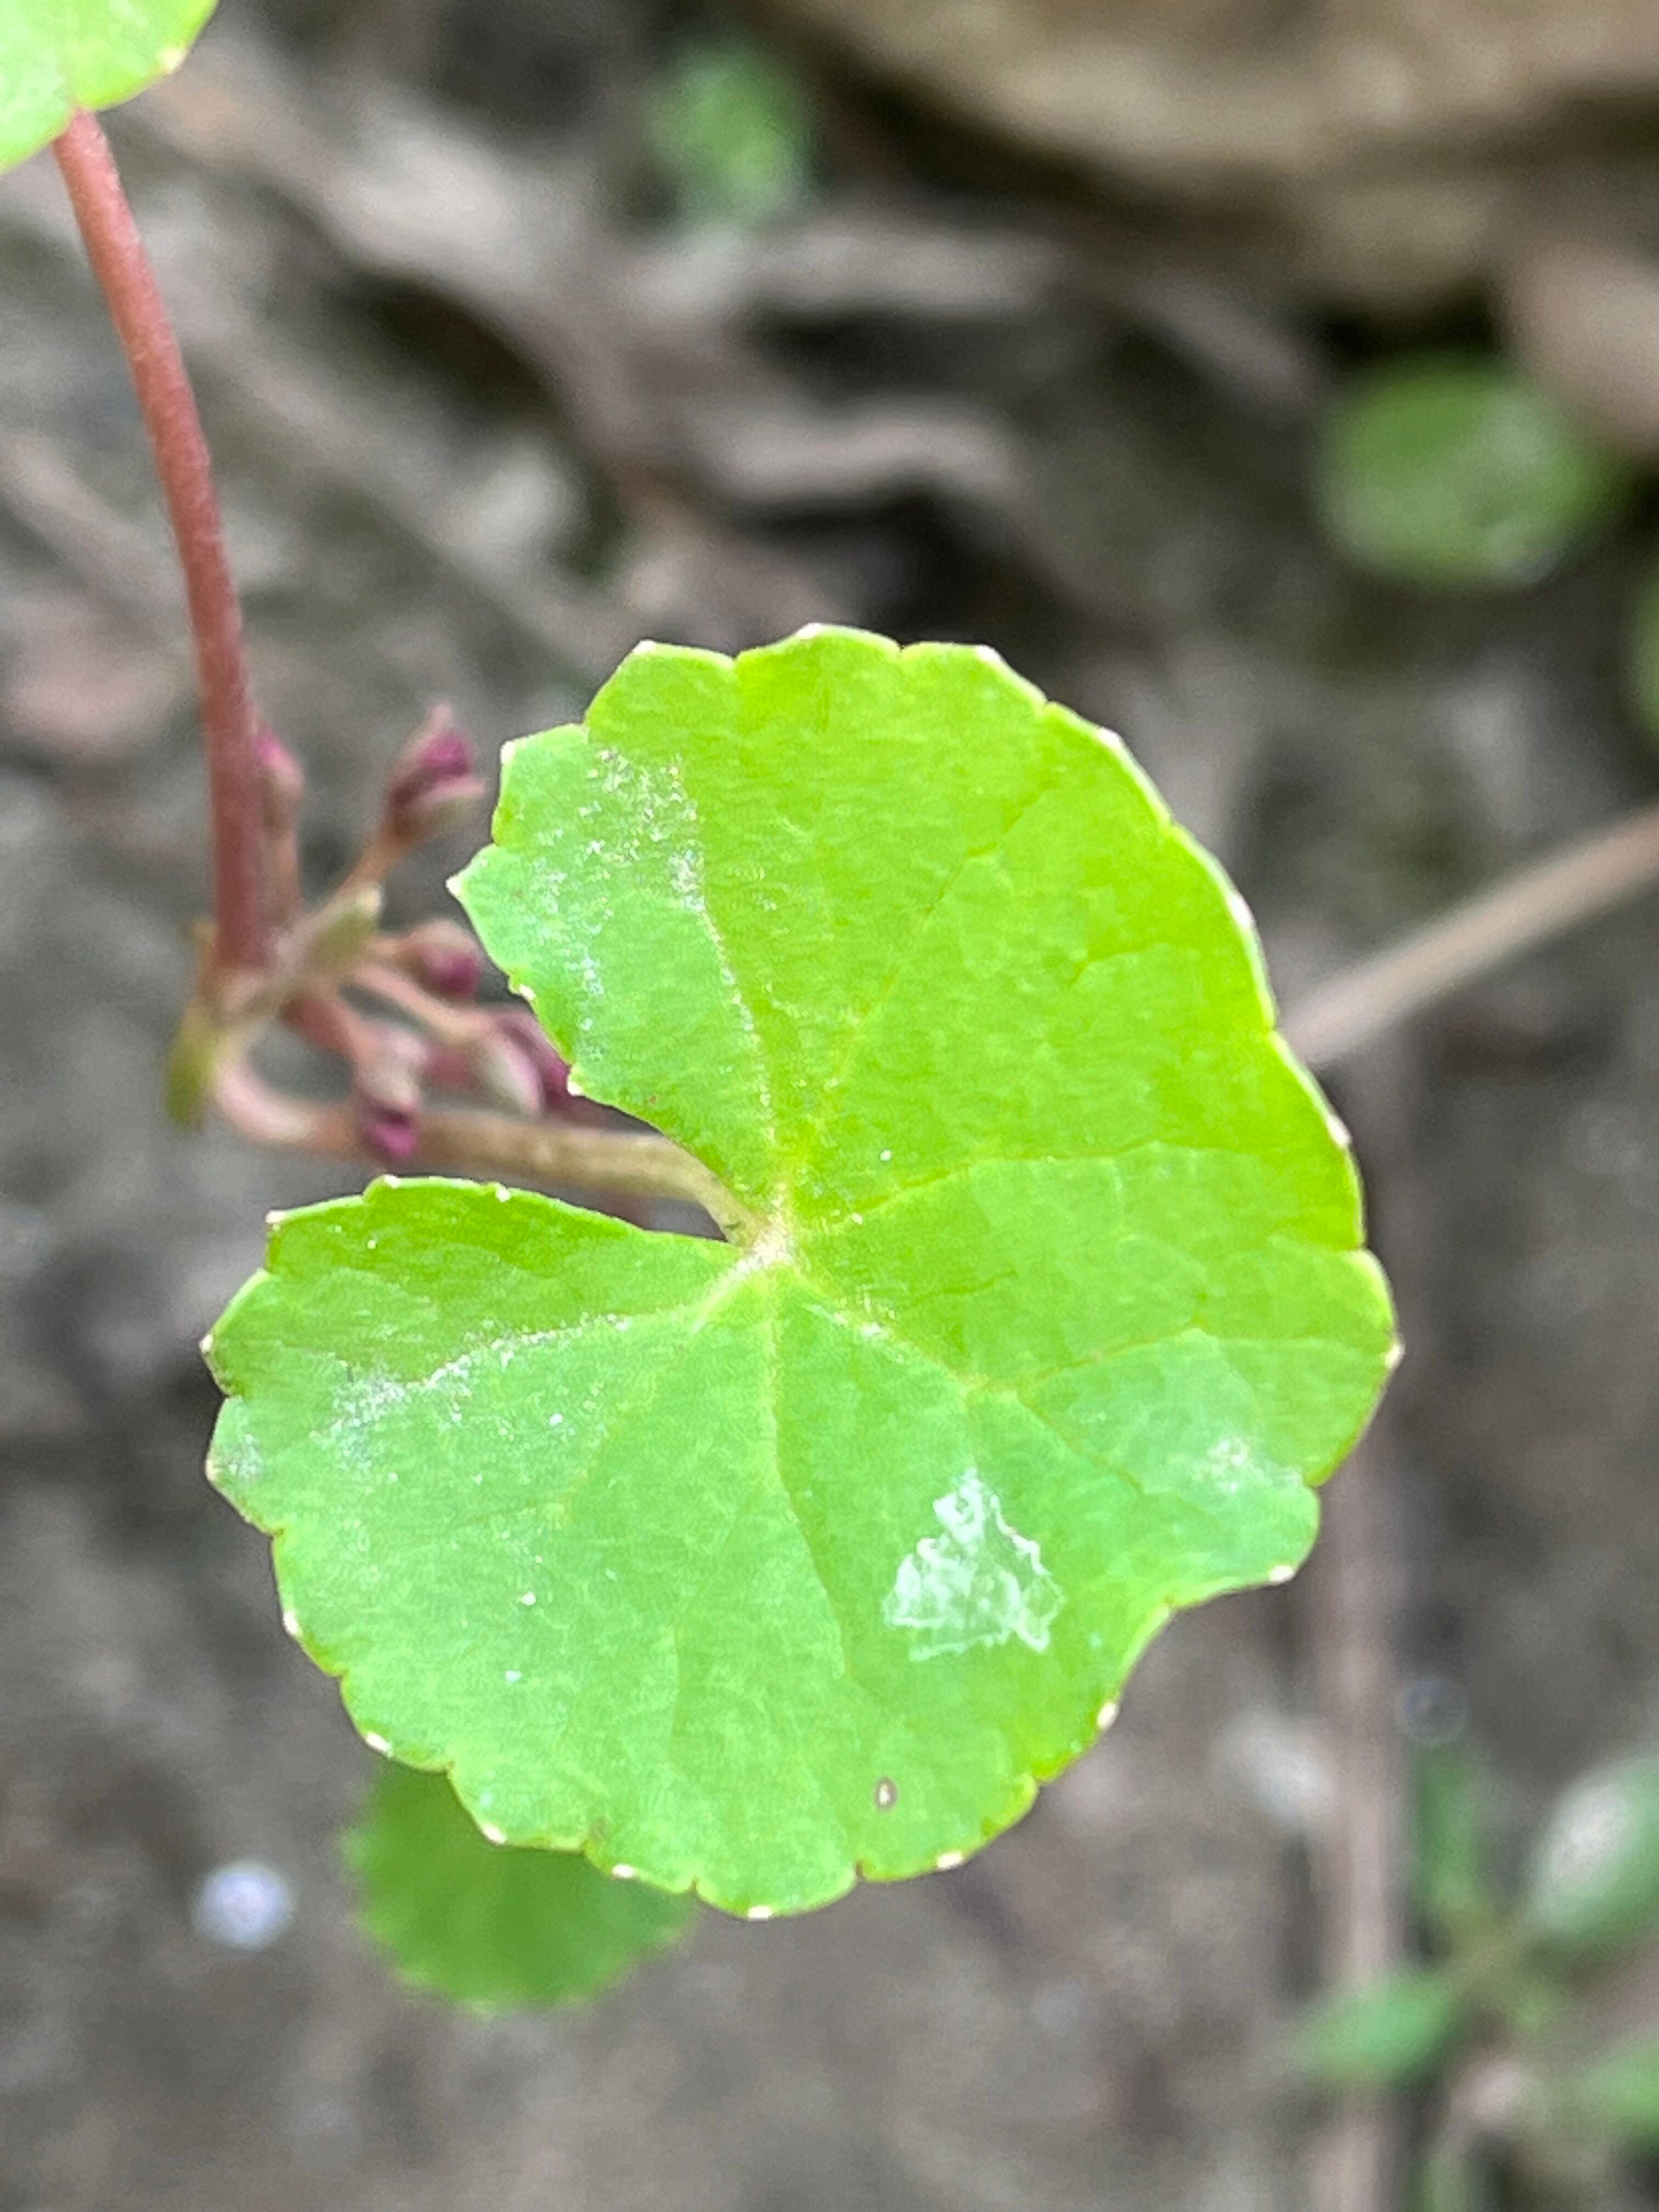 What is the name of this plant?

thankuni
